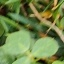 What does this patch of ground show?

unstructured weed
